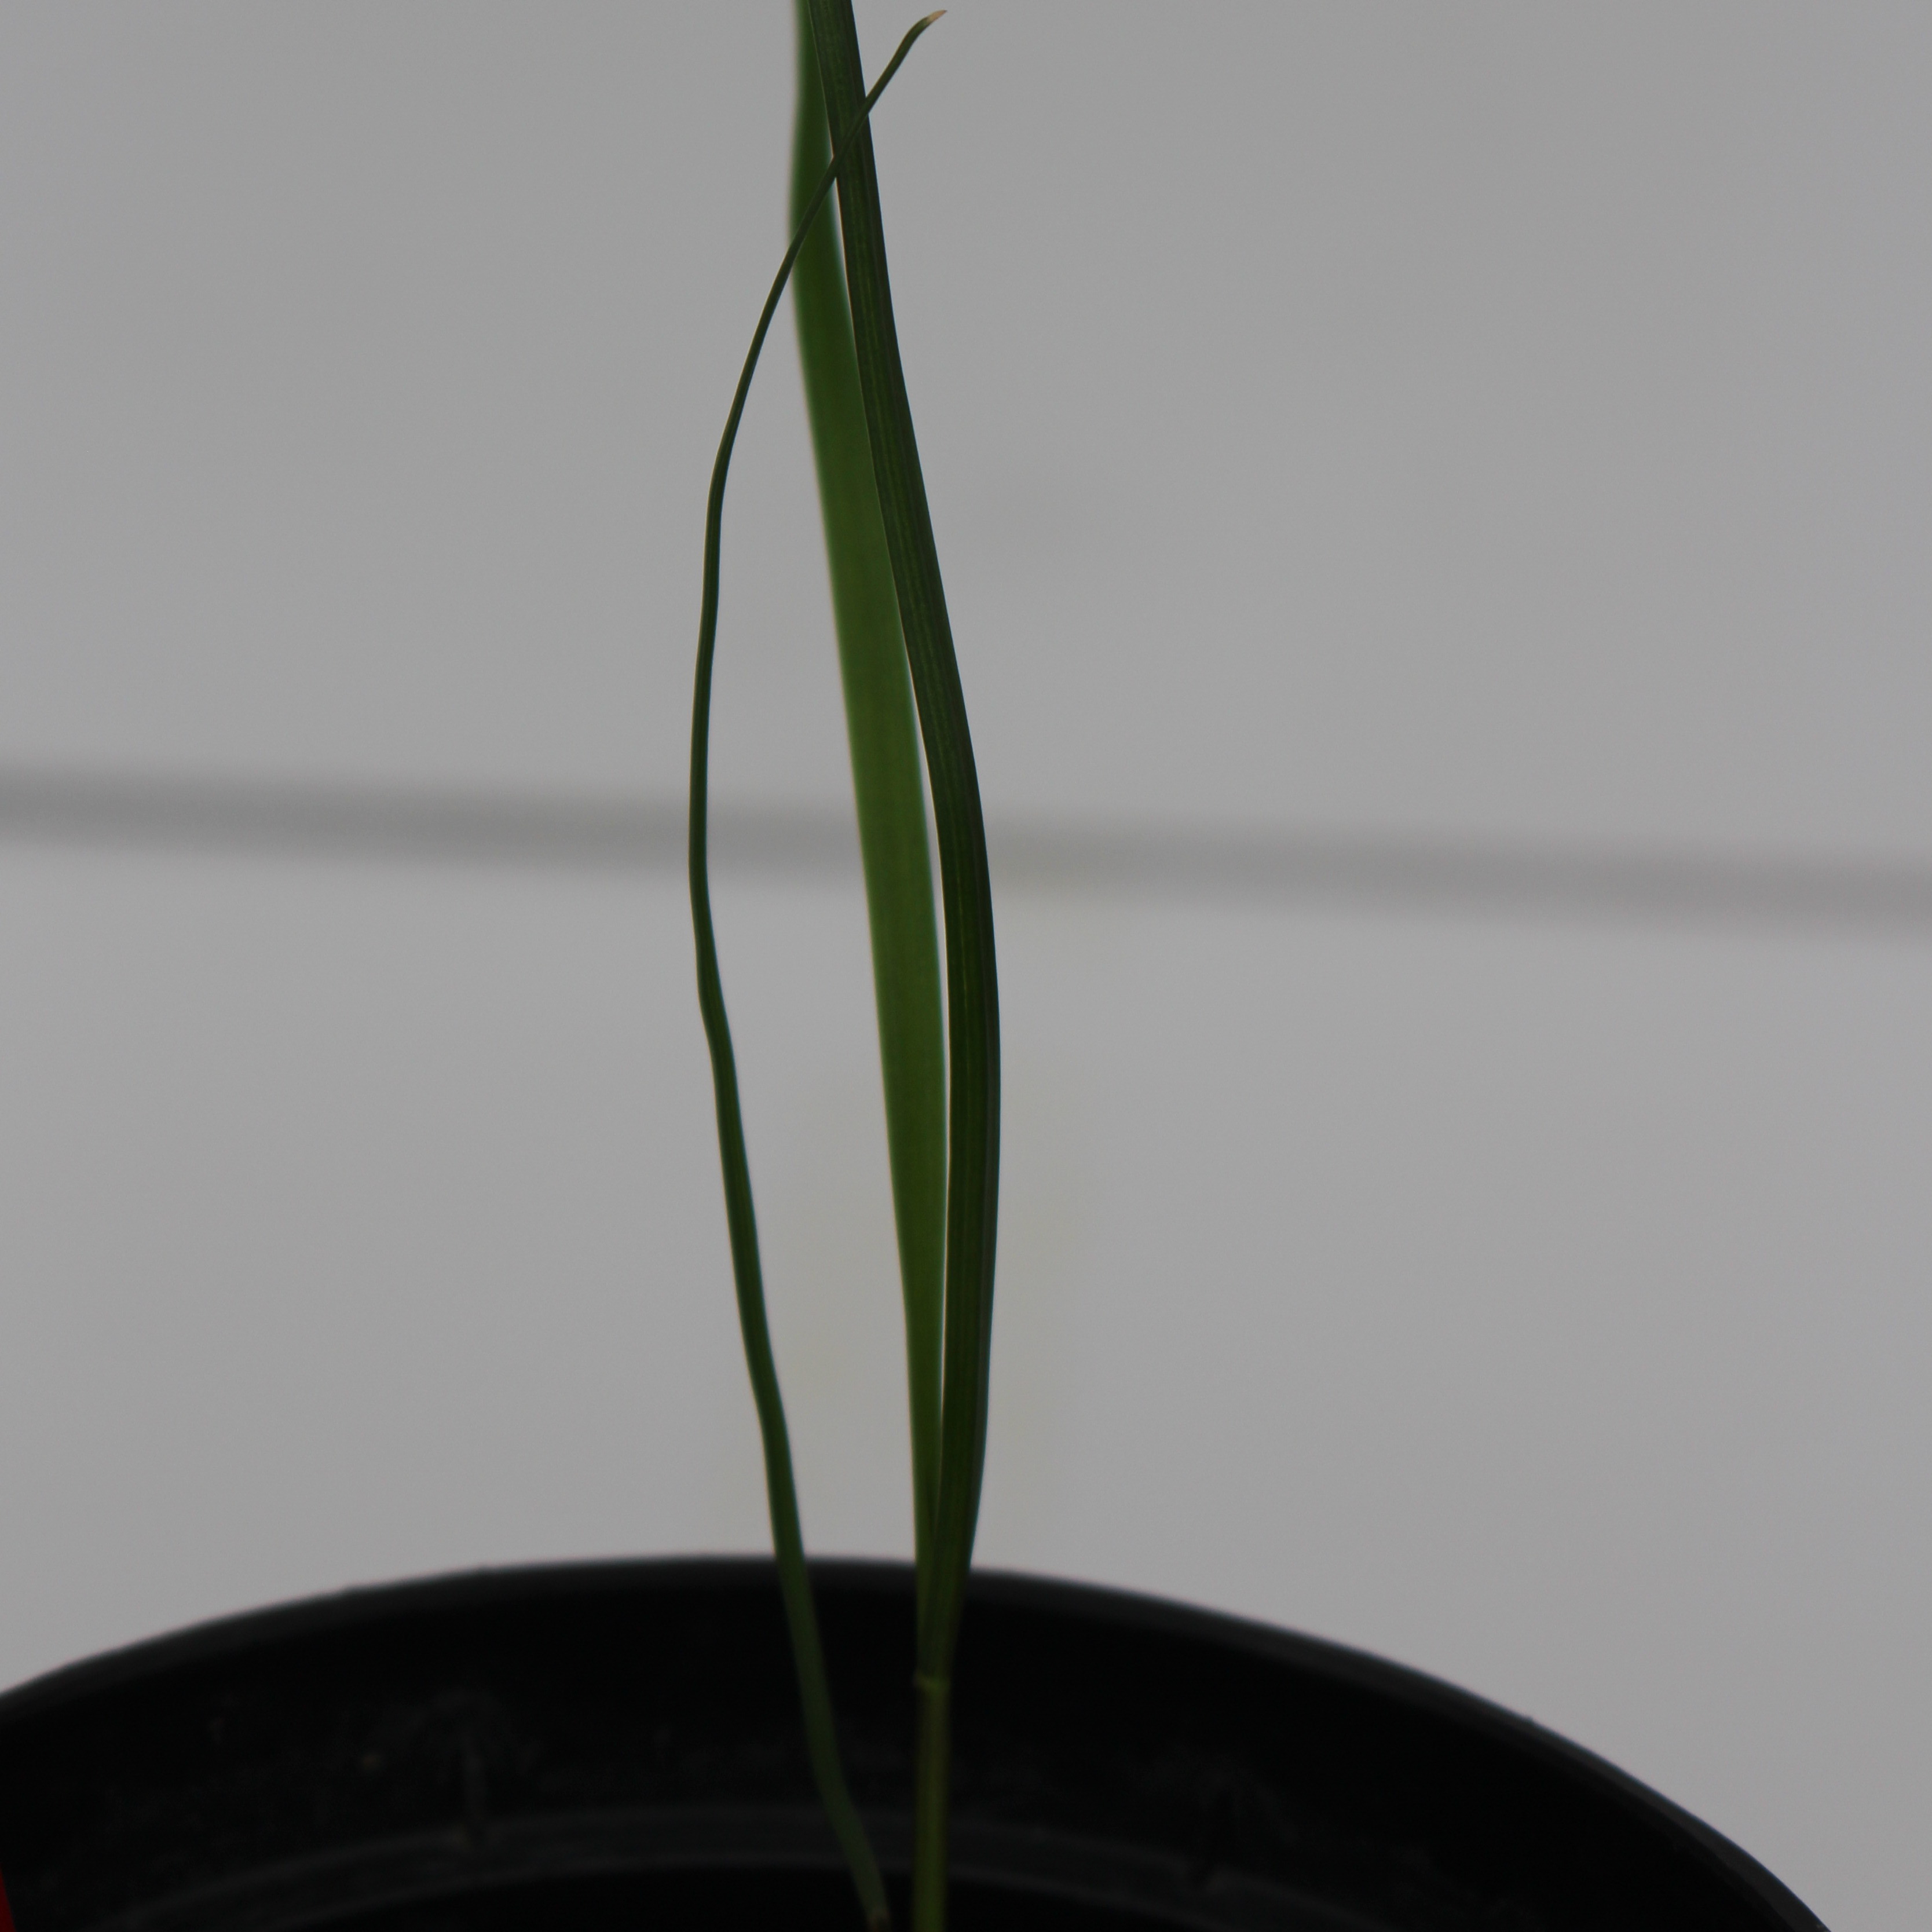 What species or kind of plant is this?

Lolium multiflorum
